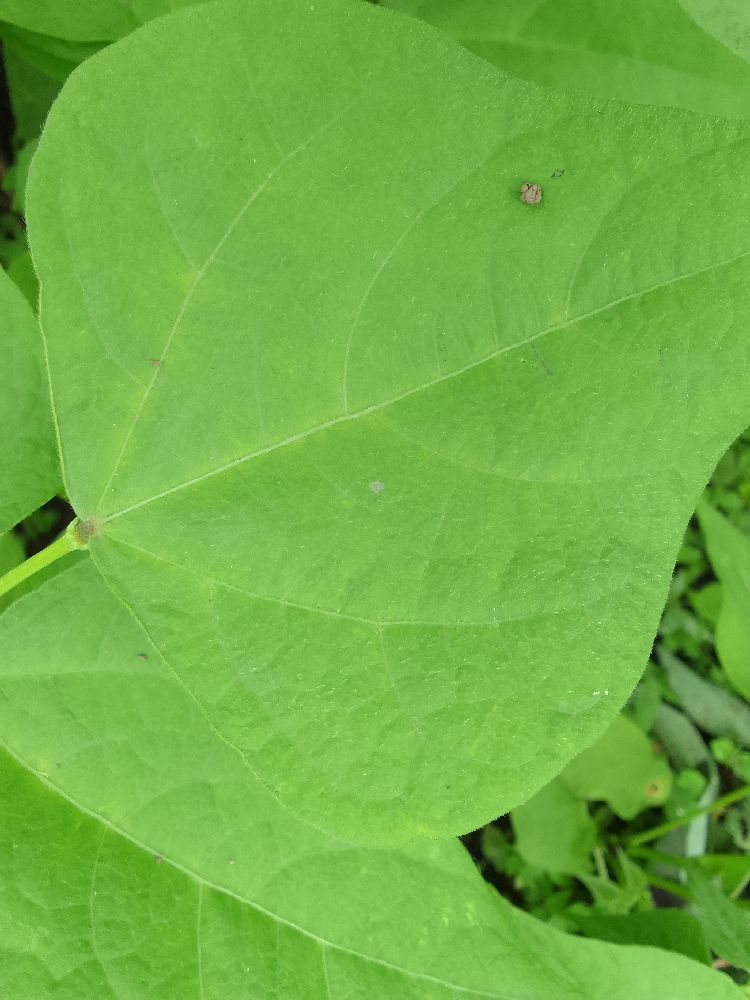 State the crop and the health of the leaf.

common bean, healthy
